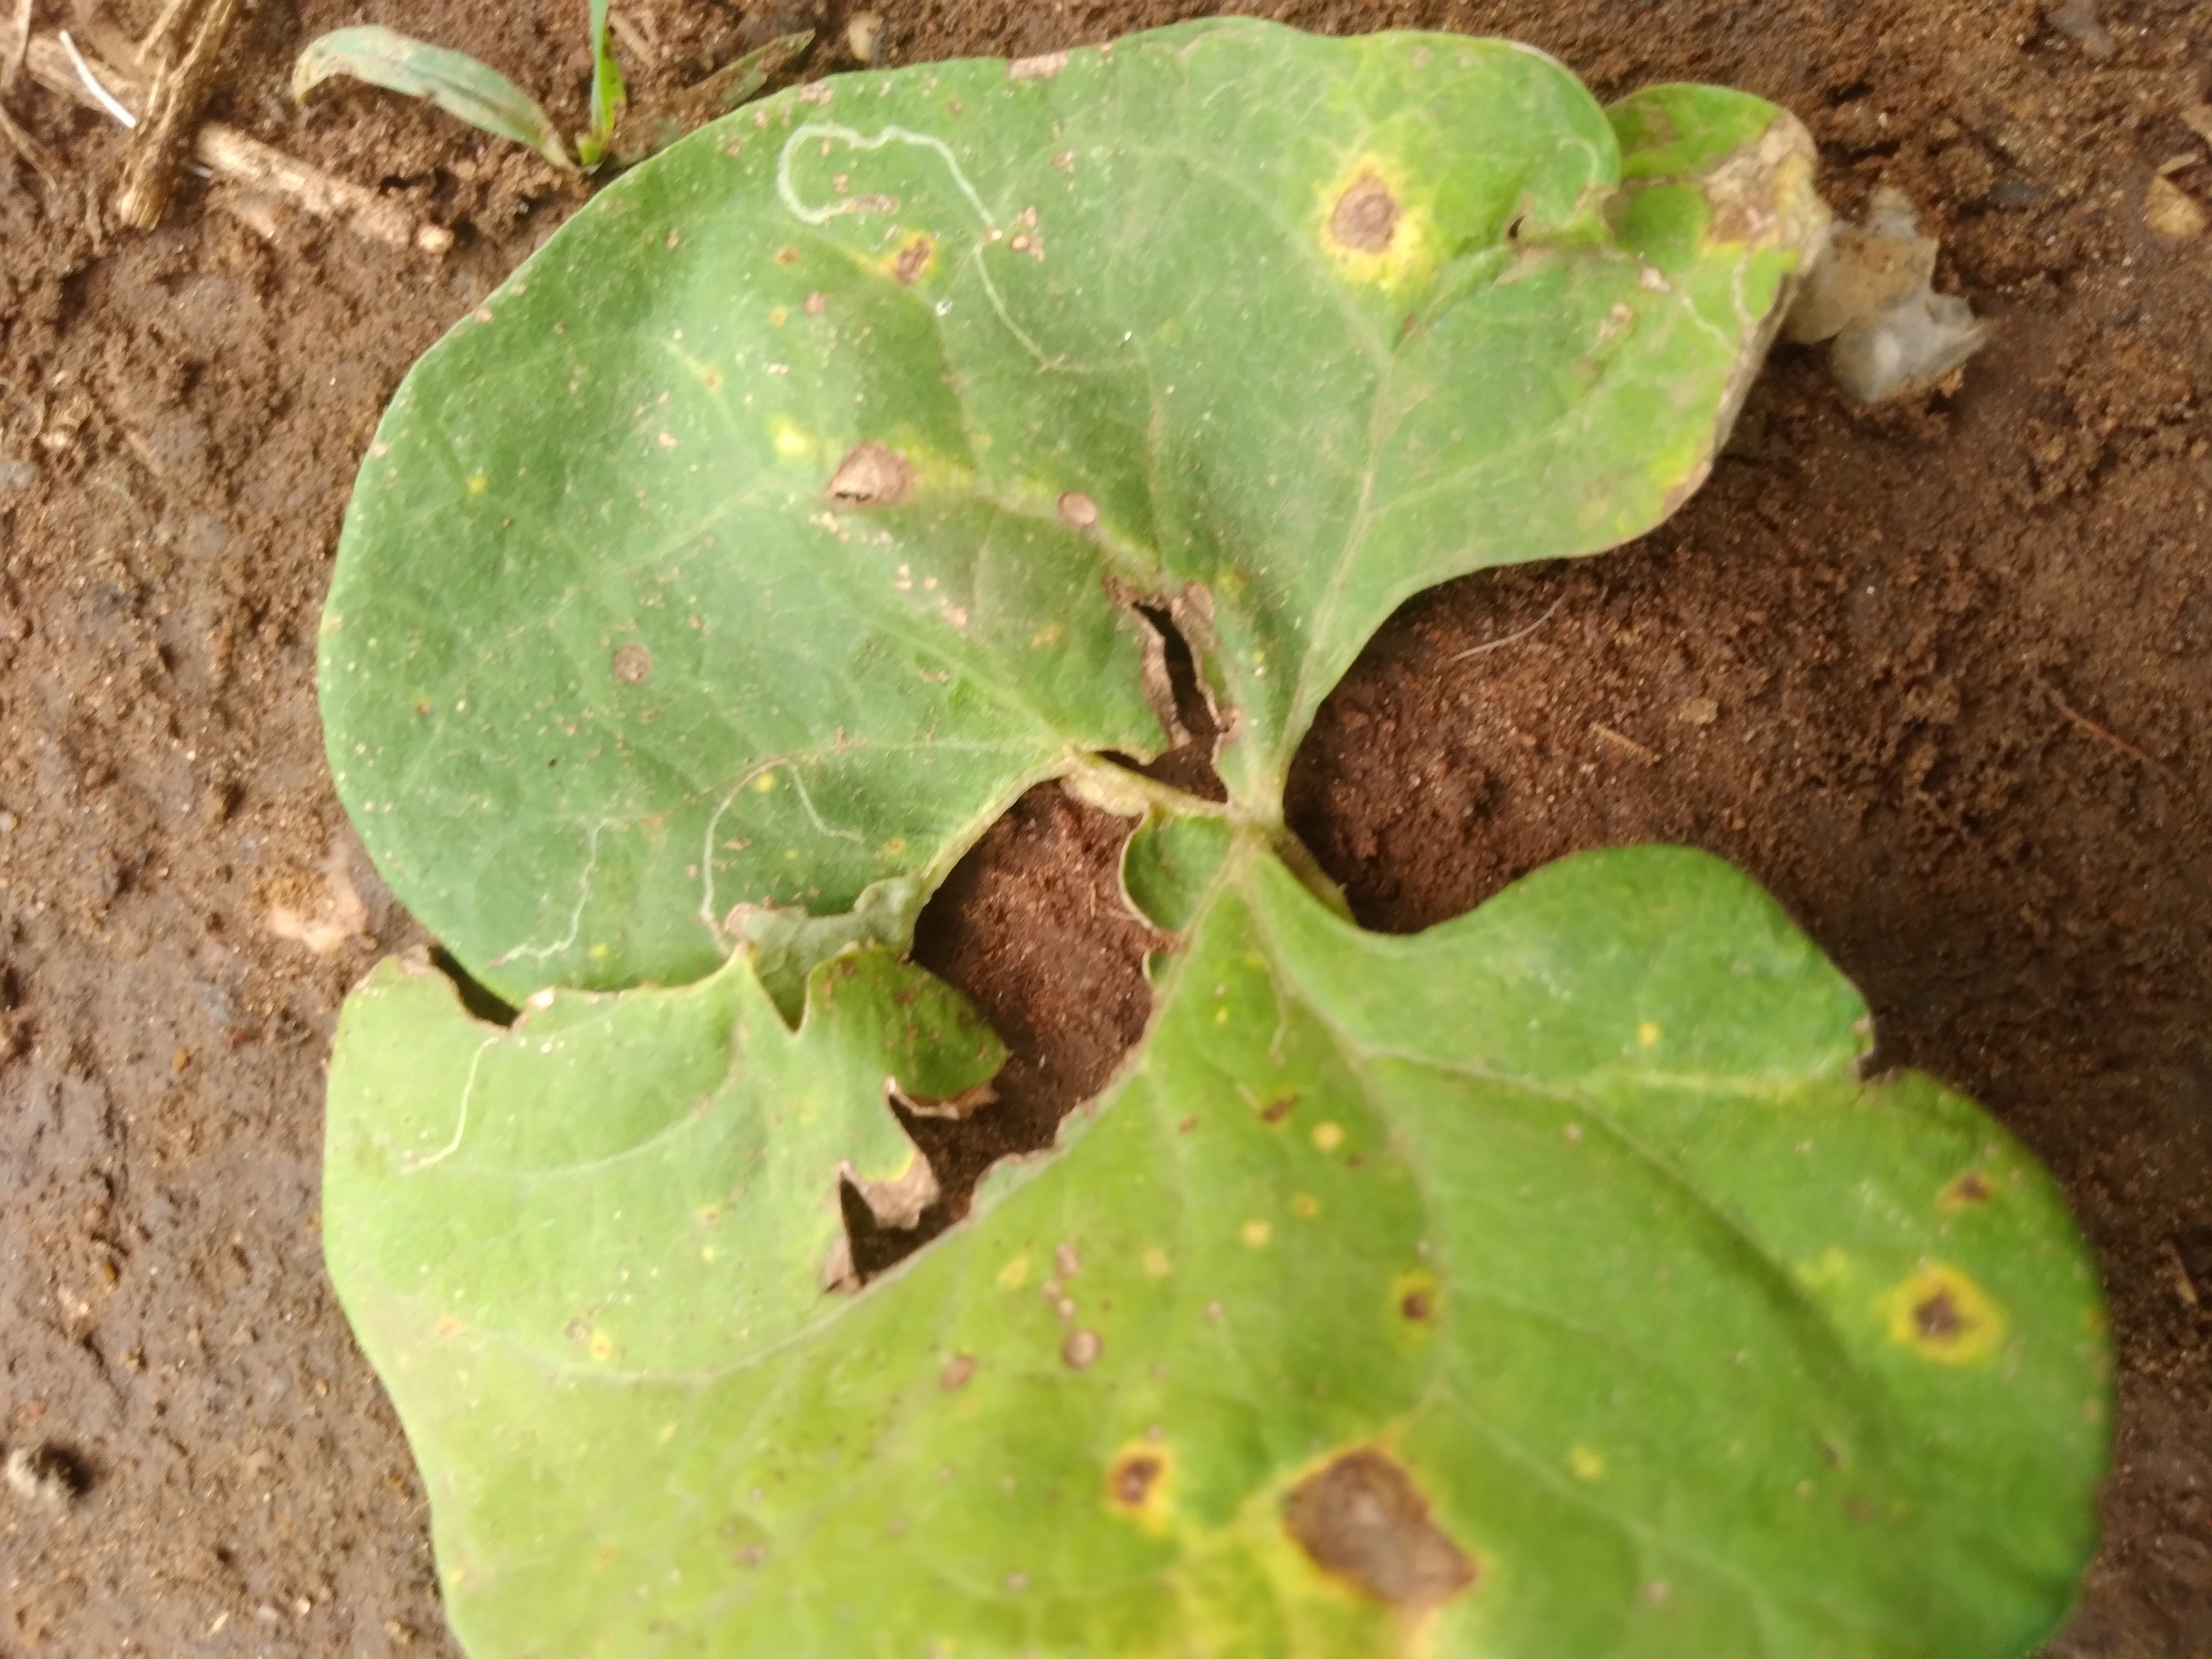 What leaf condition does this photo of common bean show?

rust
